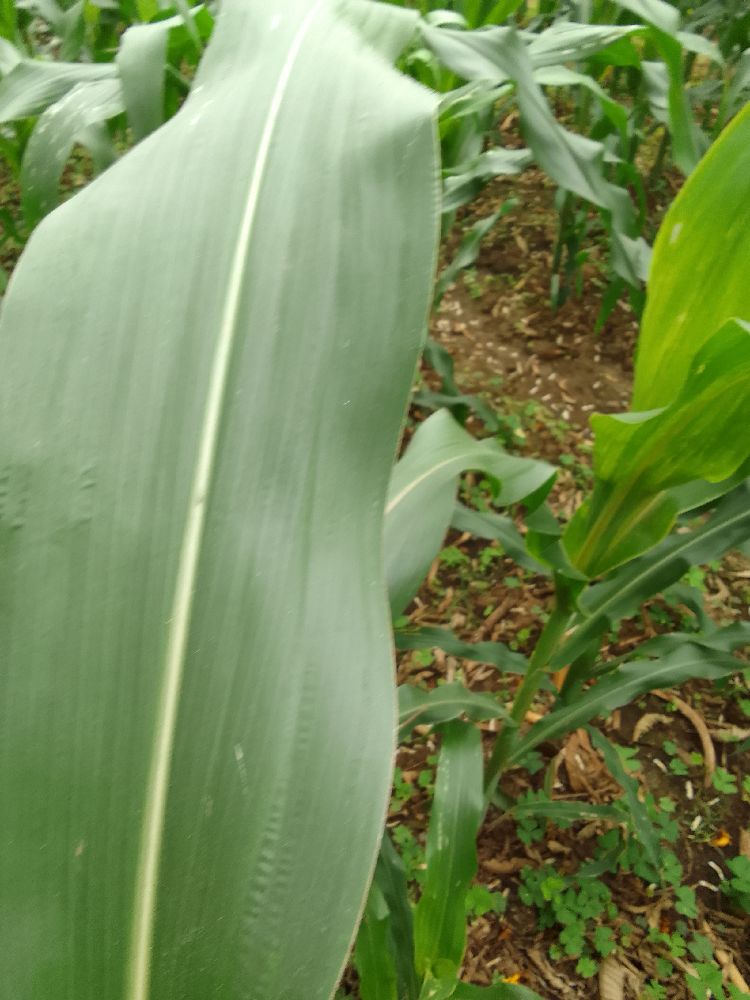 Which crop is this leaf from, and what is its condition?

maize, healthy
